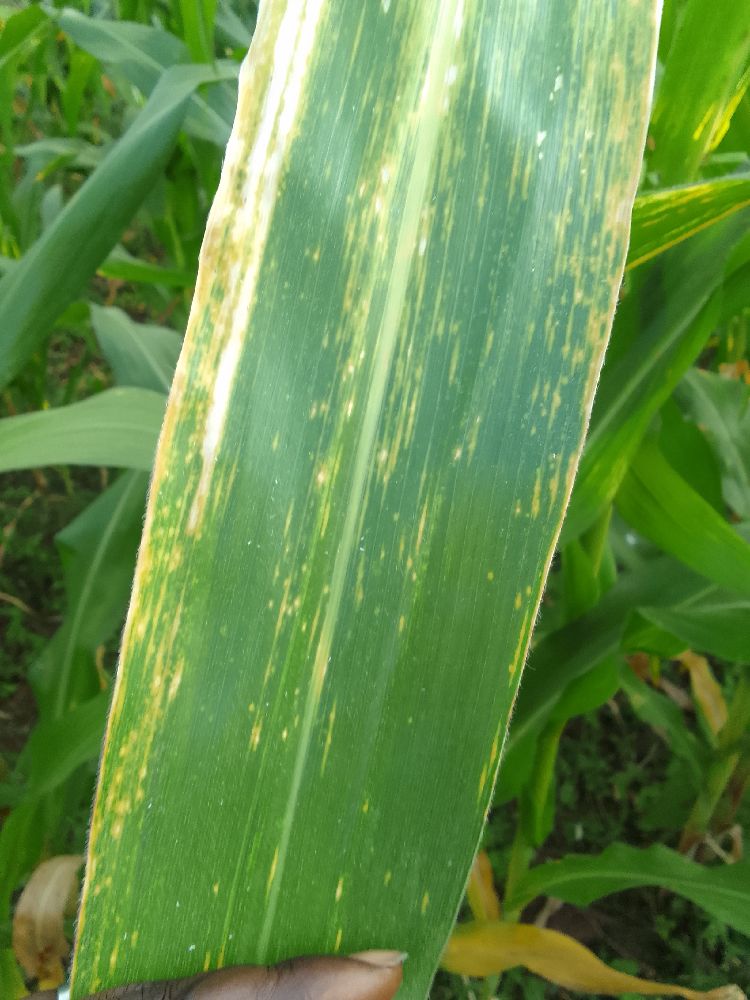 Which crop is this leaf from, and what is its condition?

maize, maize lethal necrosis
